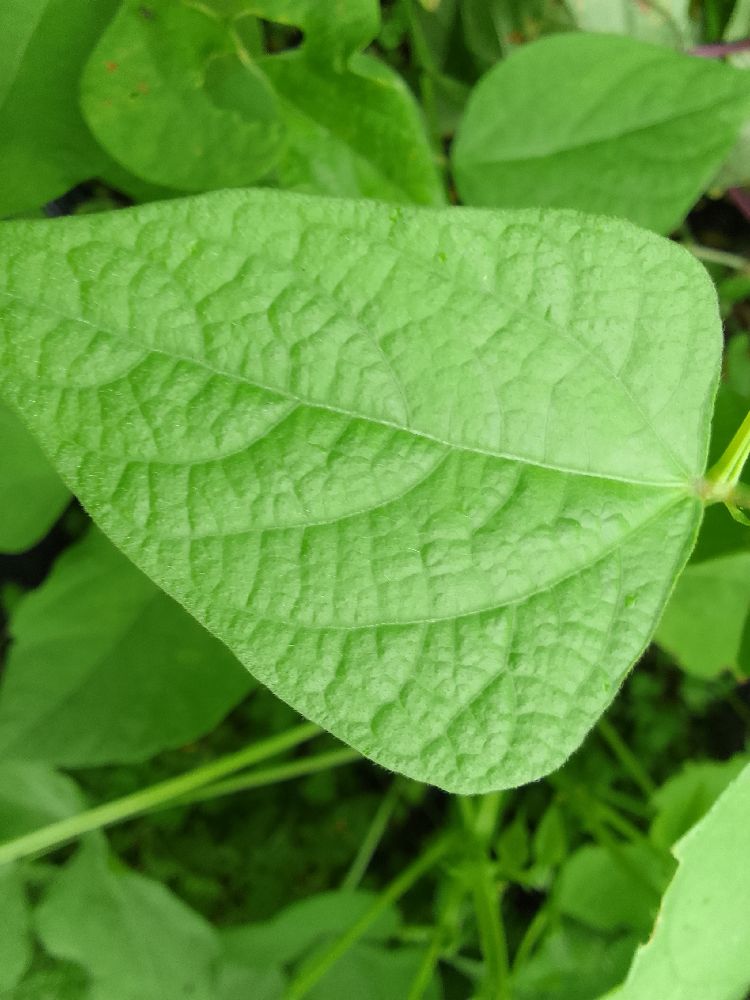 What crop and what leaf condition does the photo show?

common bean, healthy
